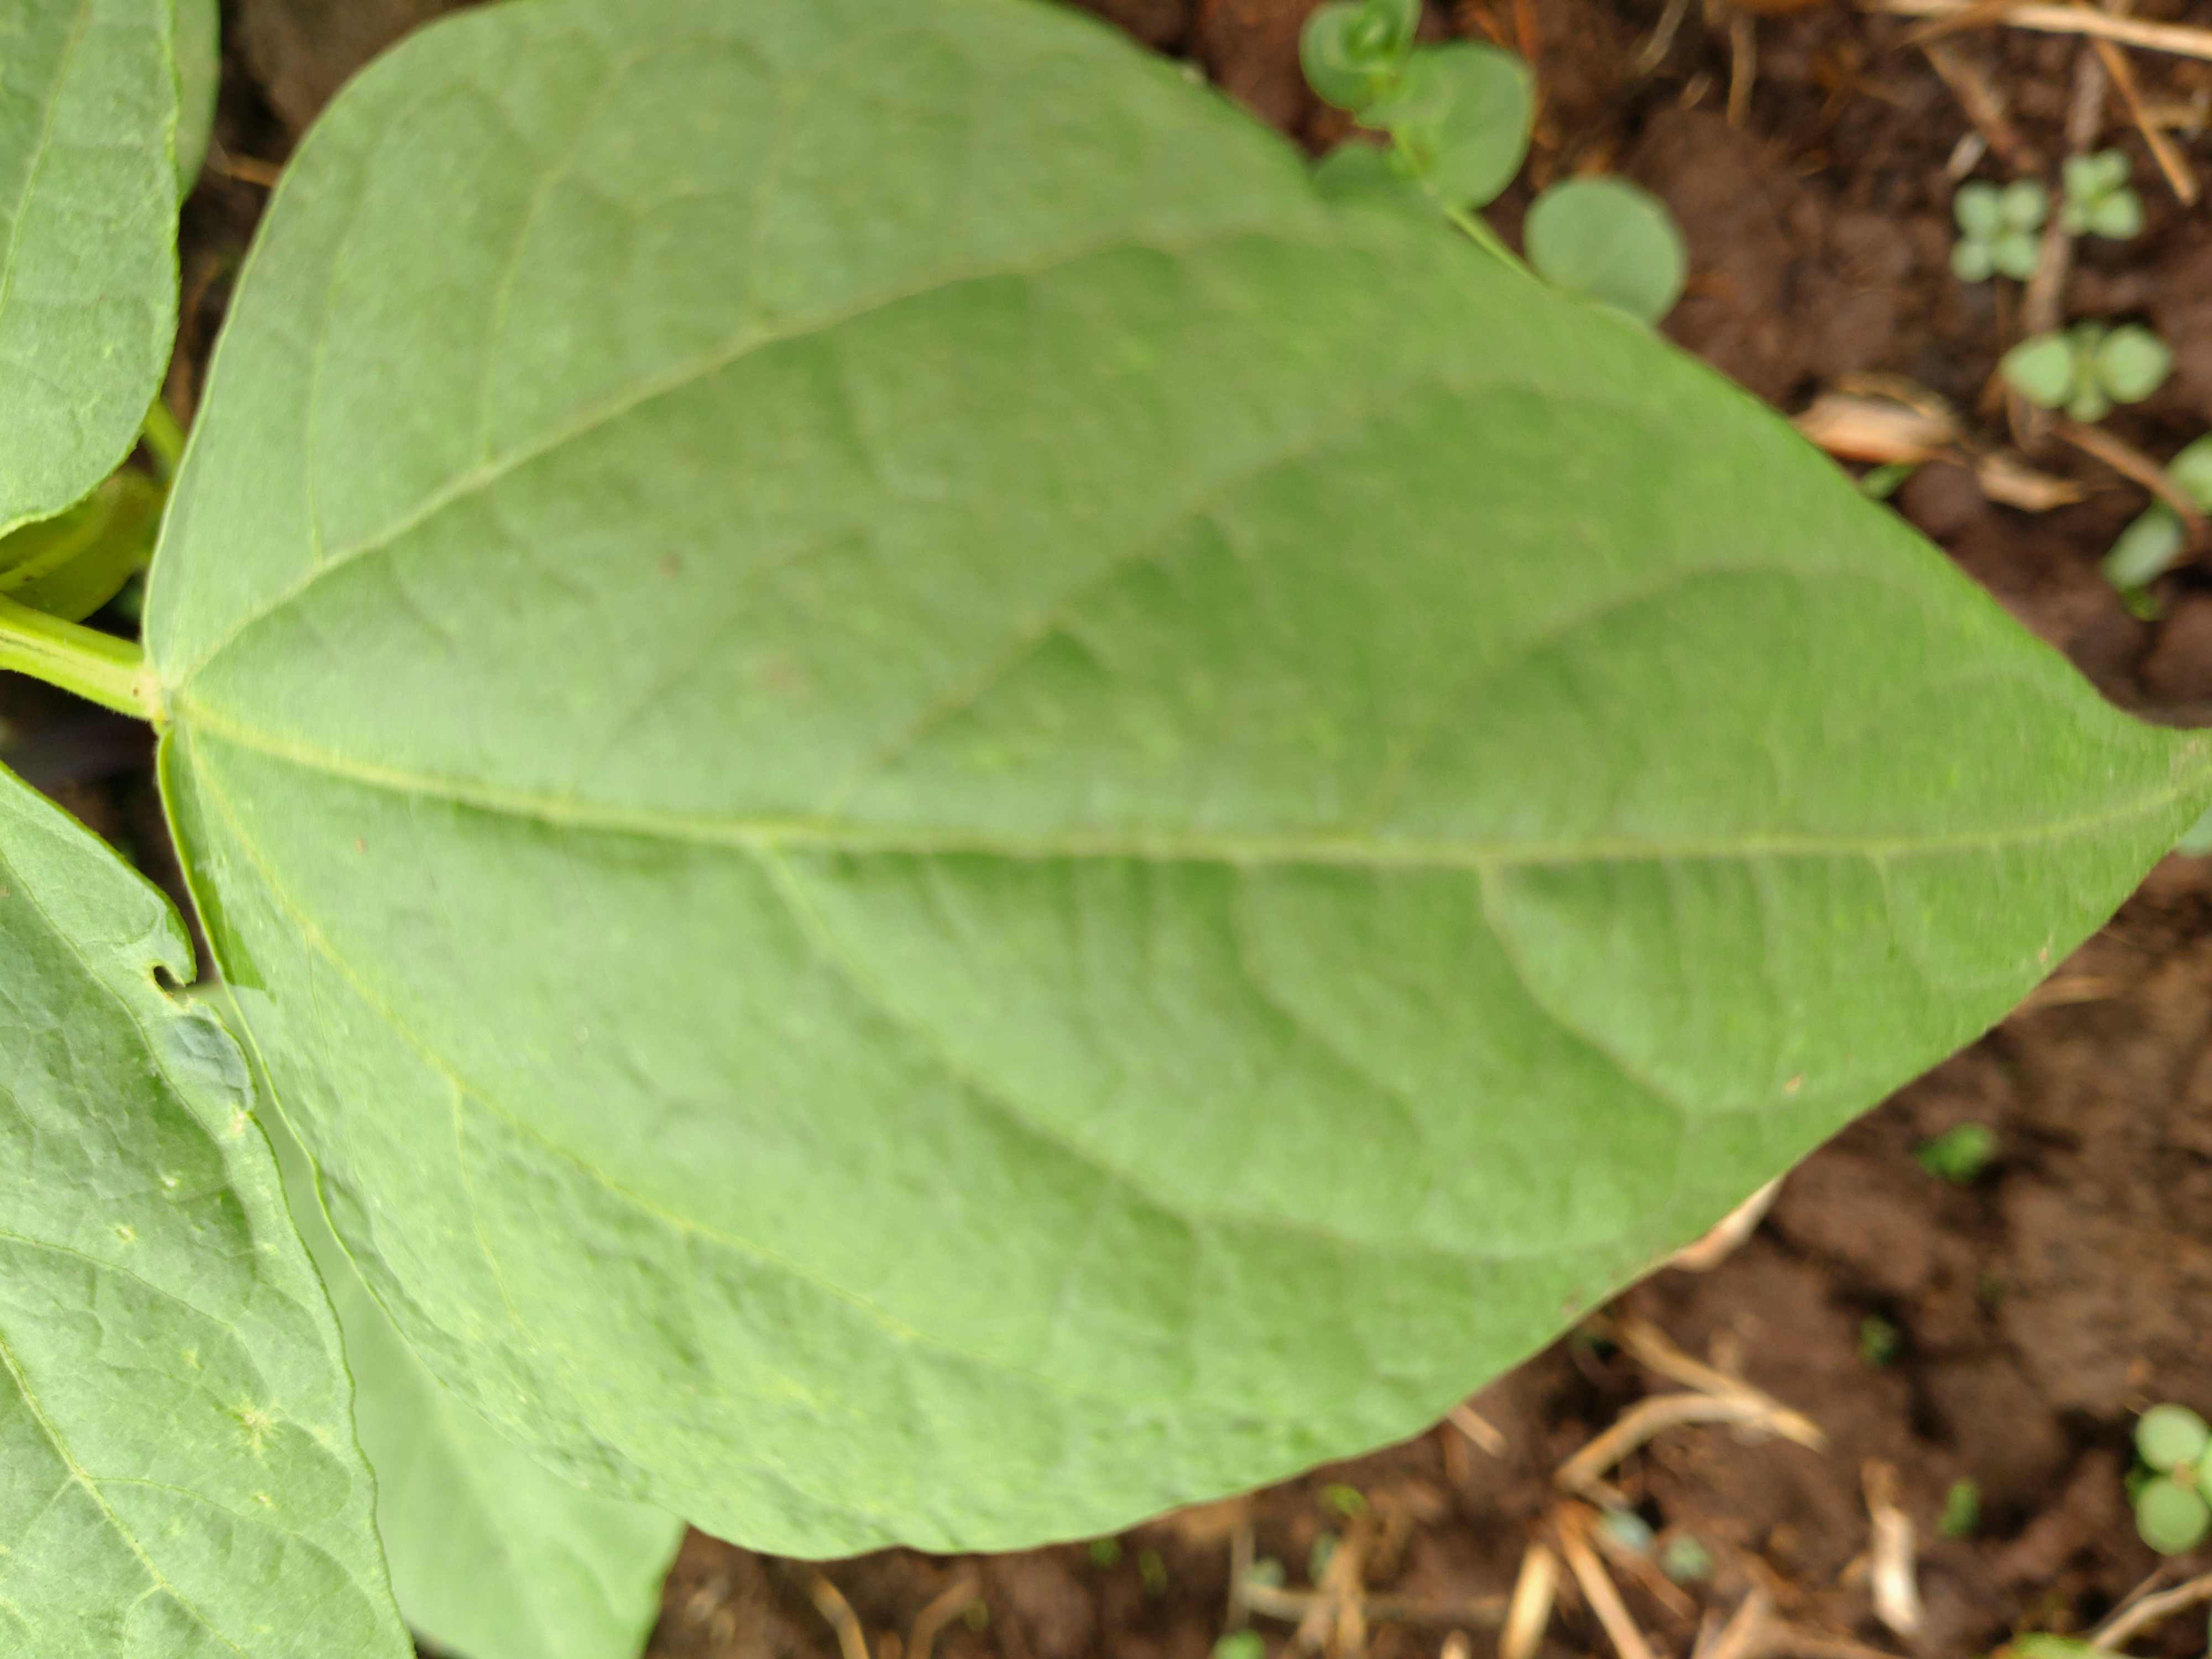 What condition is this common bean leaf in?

healthy
